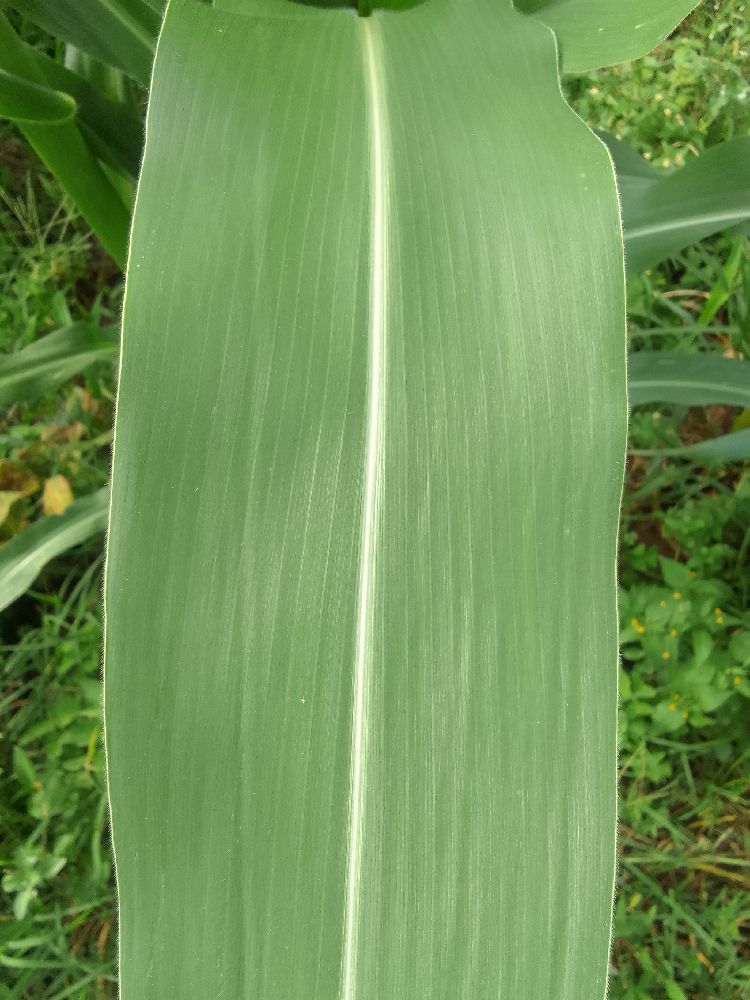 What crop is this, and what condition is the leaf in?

maize, healthy
